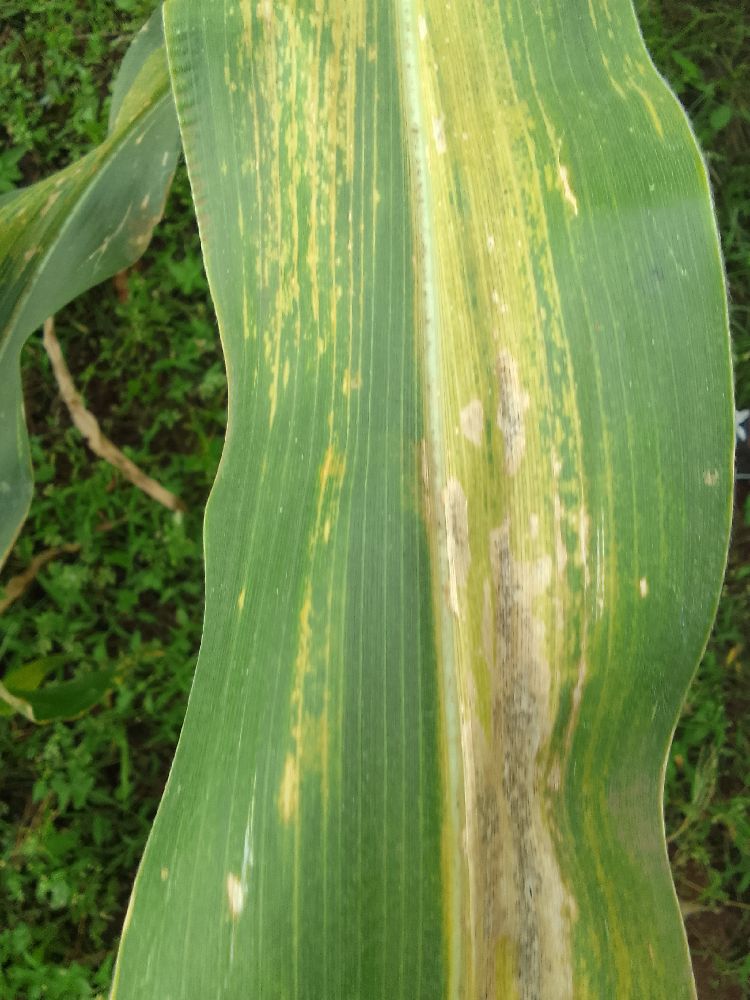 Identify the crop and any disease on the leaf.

maize, maize lethal necrosis
